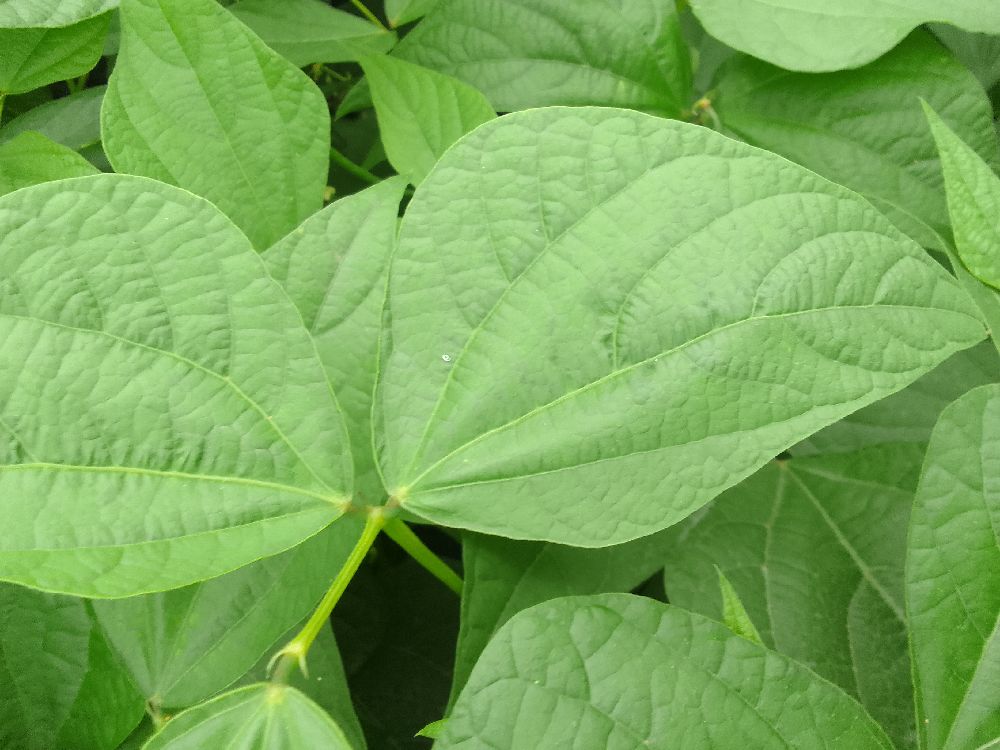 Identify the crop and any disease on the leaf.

common bean, healthy
